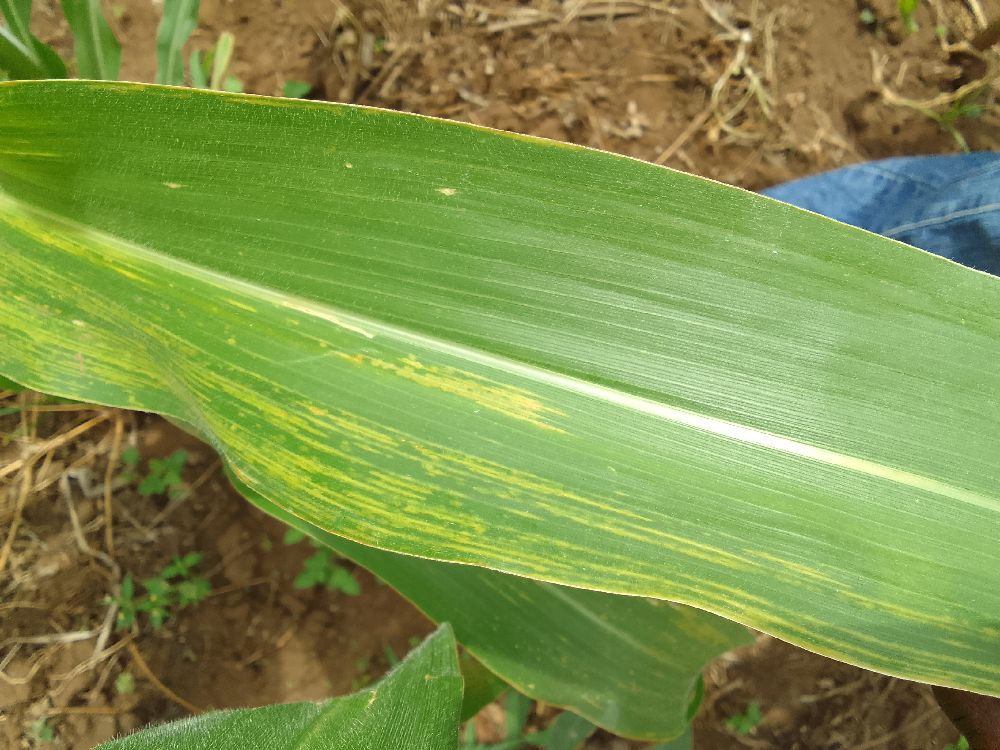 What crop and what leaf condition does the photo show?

maize, maize lethal necrosis
